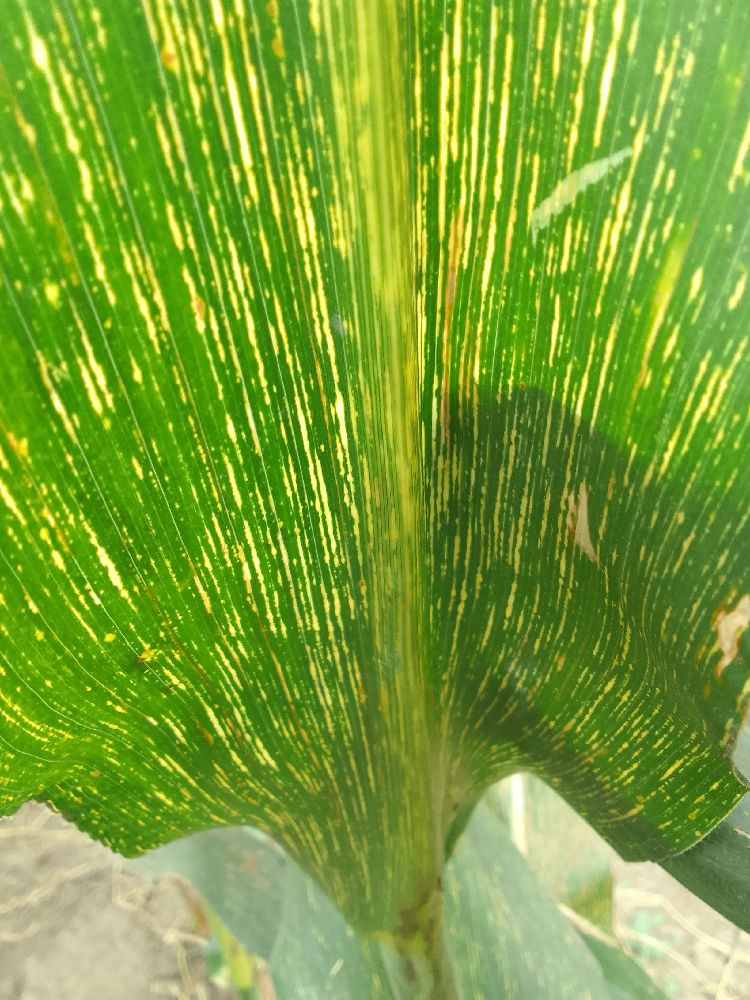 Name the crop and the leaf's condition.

maize, maize streak virus
